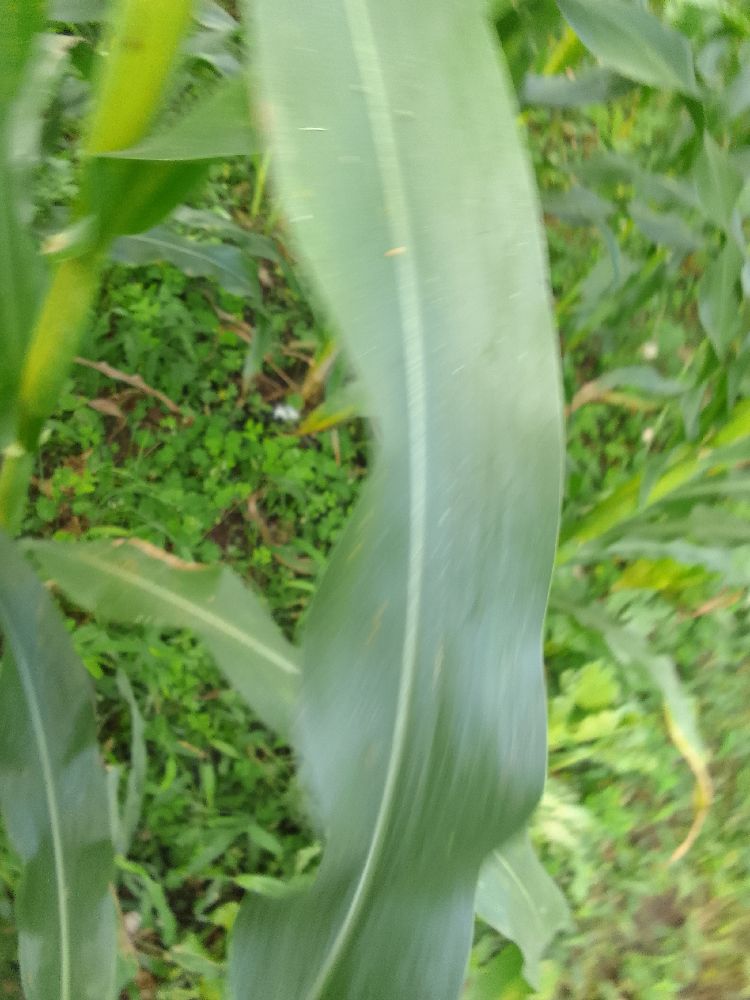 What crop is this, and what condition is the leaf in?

maize, healthy
